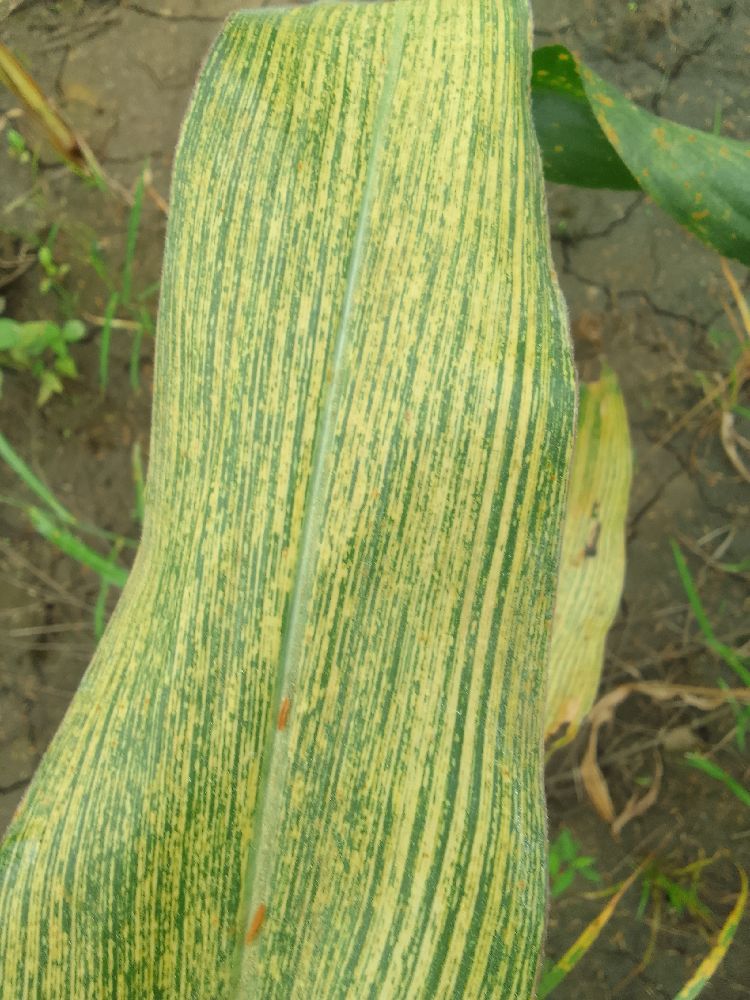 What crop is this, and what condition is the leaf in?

maize, maize streak virus
